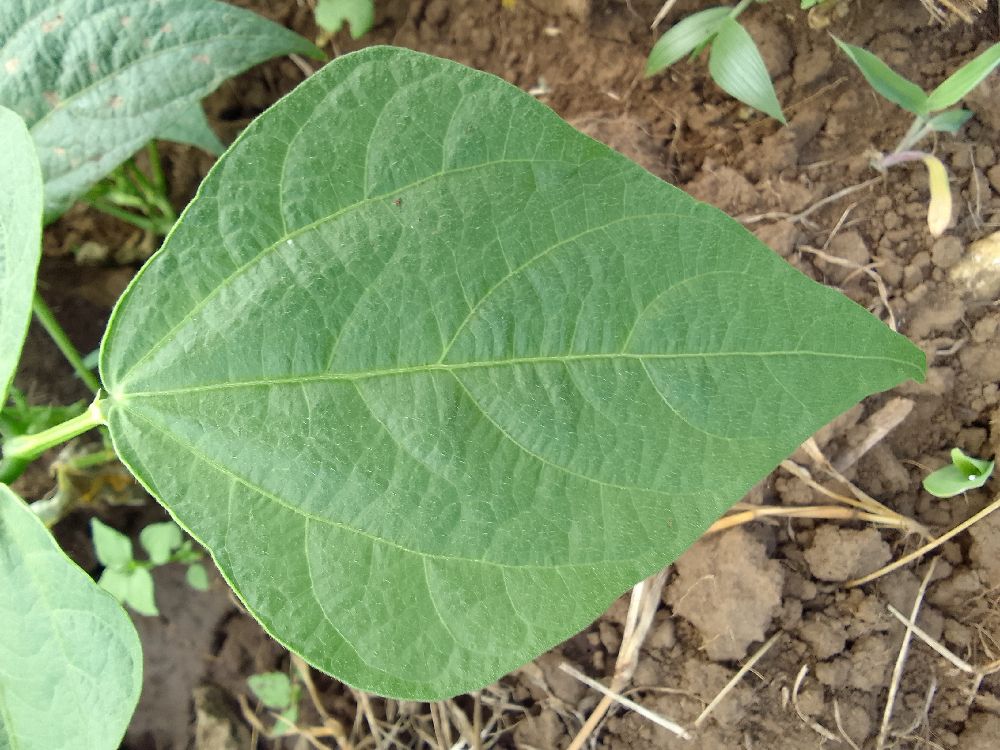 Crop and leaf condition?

common bean, healthy
